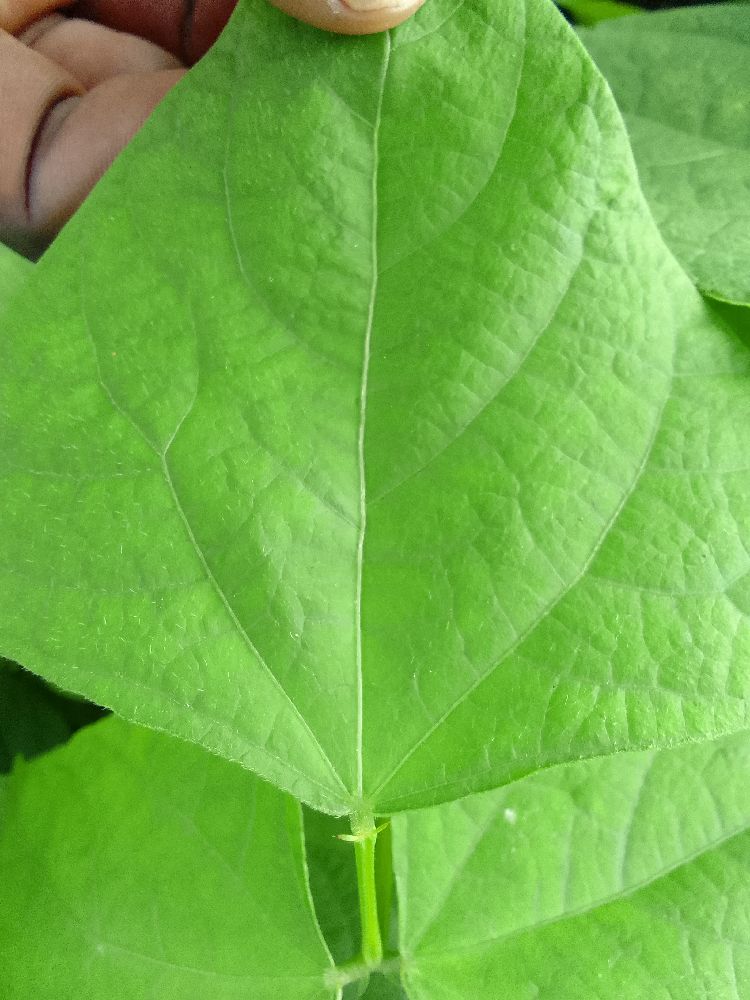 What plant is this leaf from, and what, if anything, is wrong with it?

common bean, healthy
